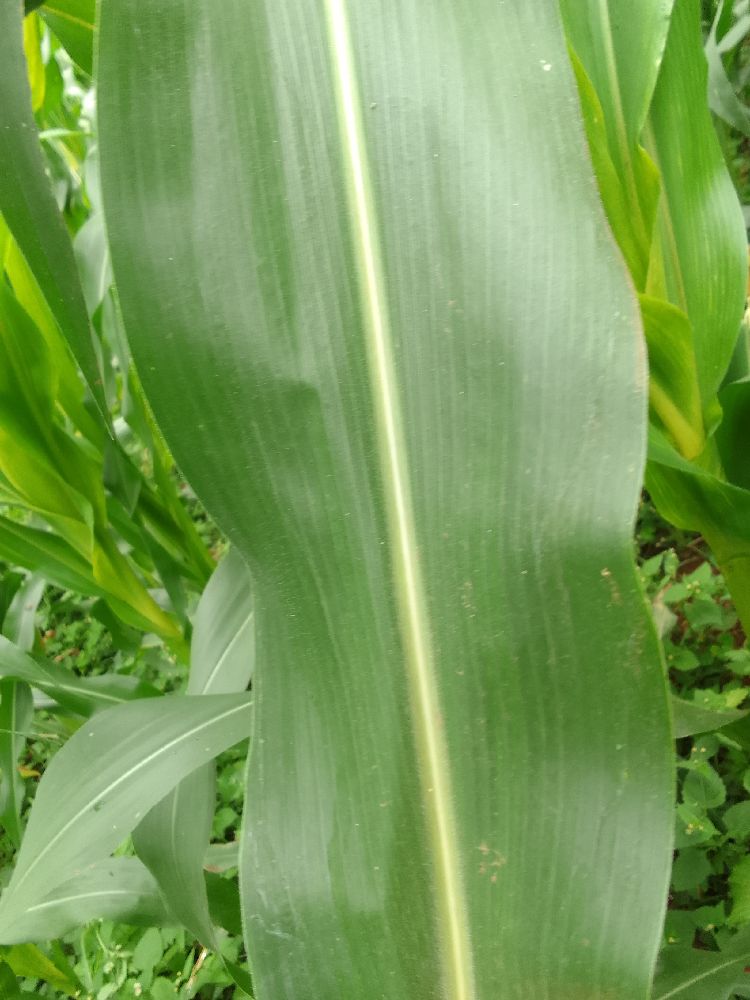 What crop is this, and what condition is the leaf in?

maize, healthy
